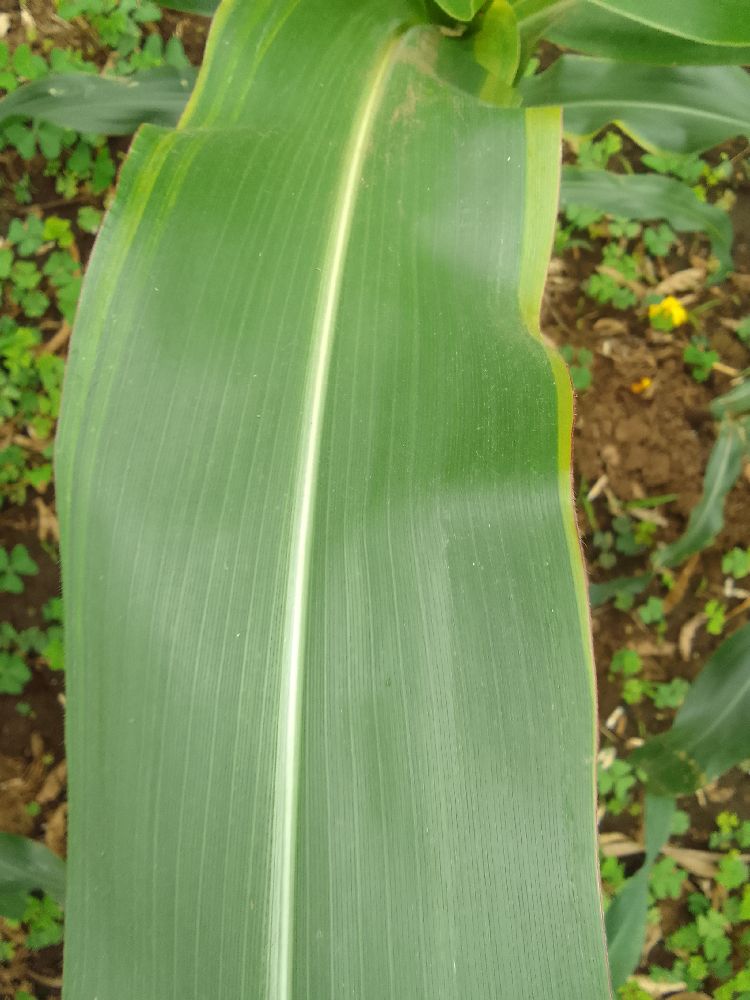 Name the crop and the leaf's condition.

maize, healthy
